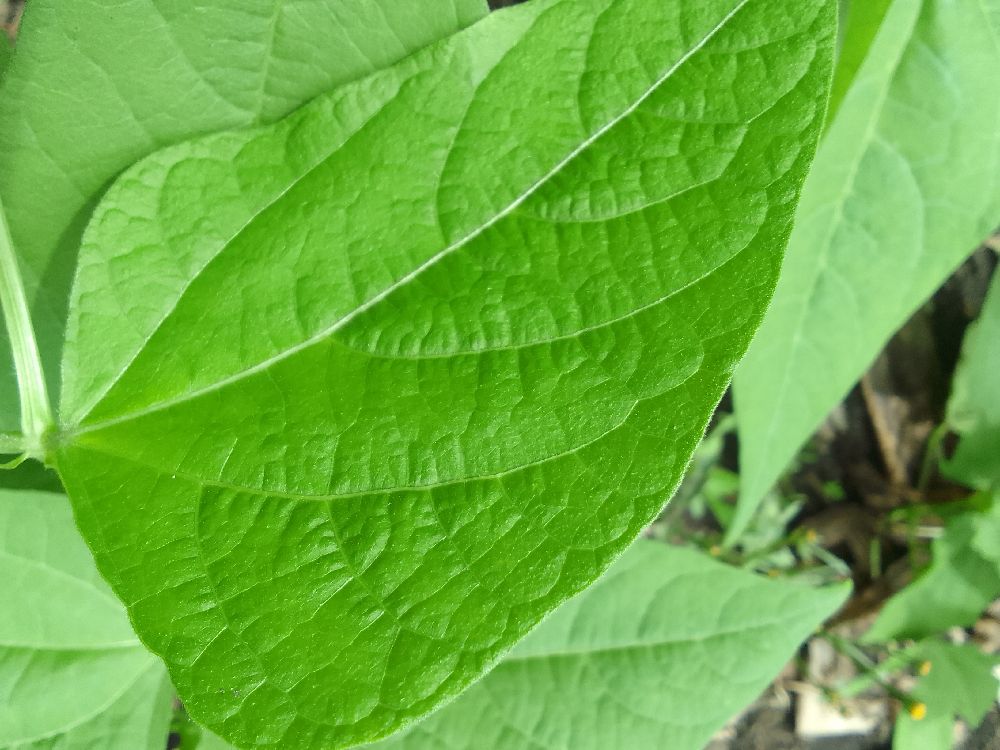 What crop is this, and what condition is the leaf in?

common bean, healthy
